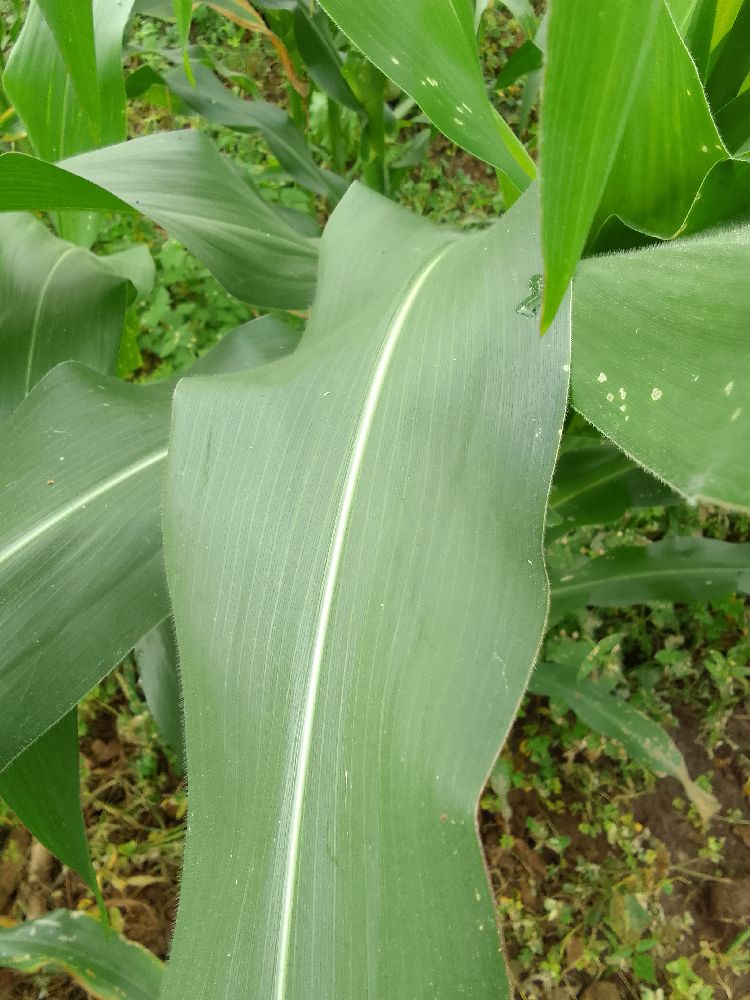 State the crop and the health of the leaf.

maize, healthy
